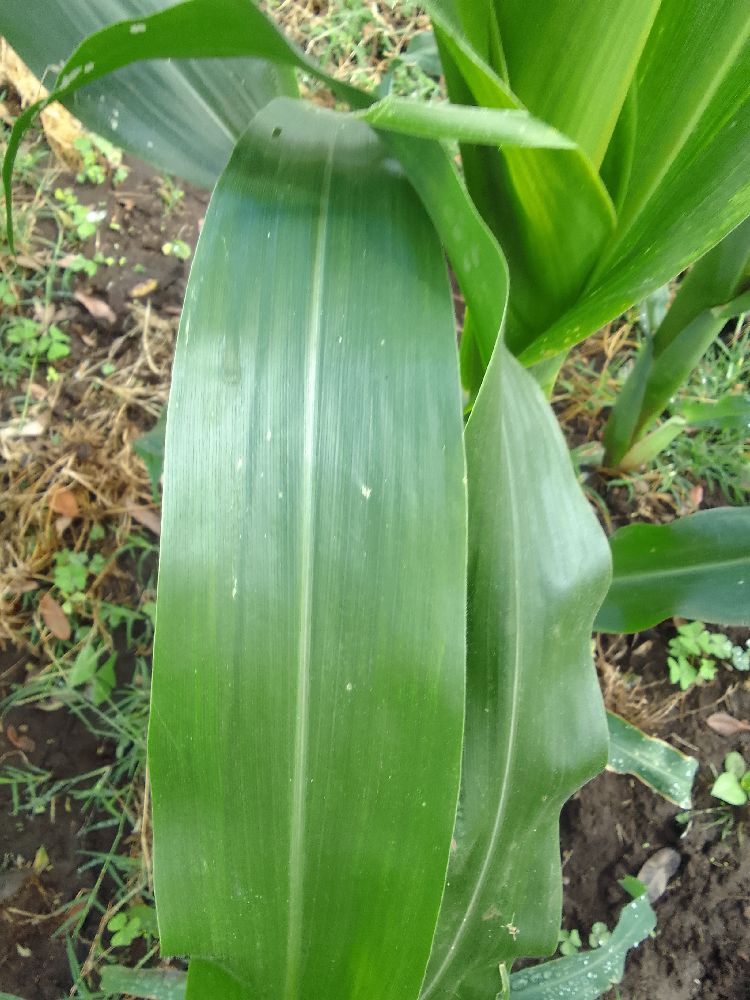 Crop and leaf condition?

maize, healthy
